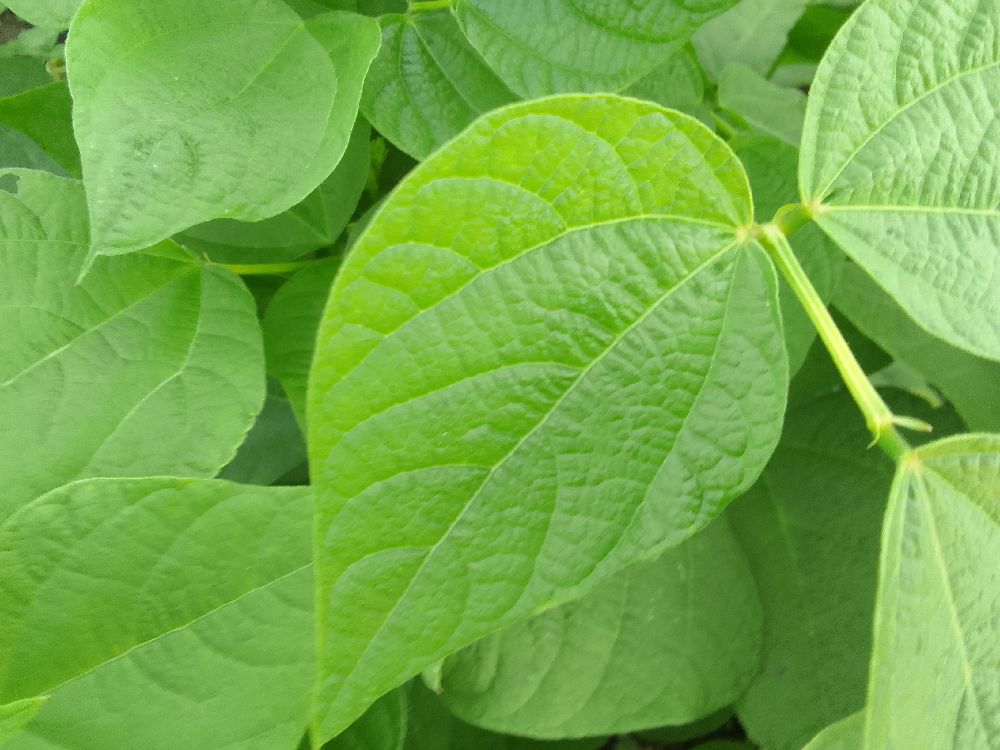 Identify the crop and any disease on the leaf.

common bean, healthy
